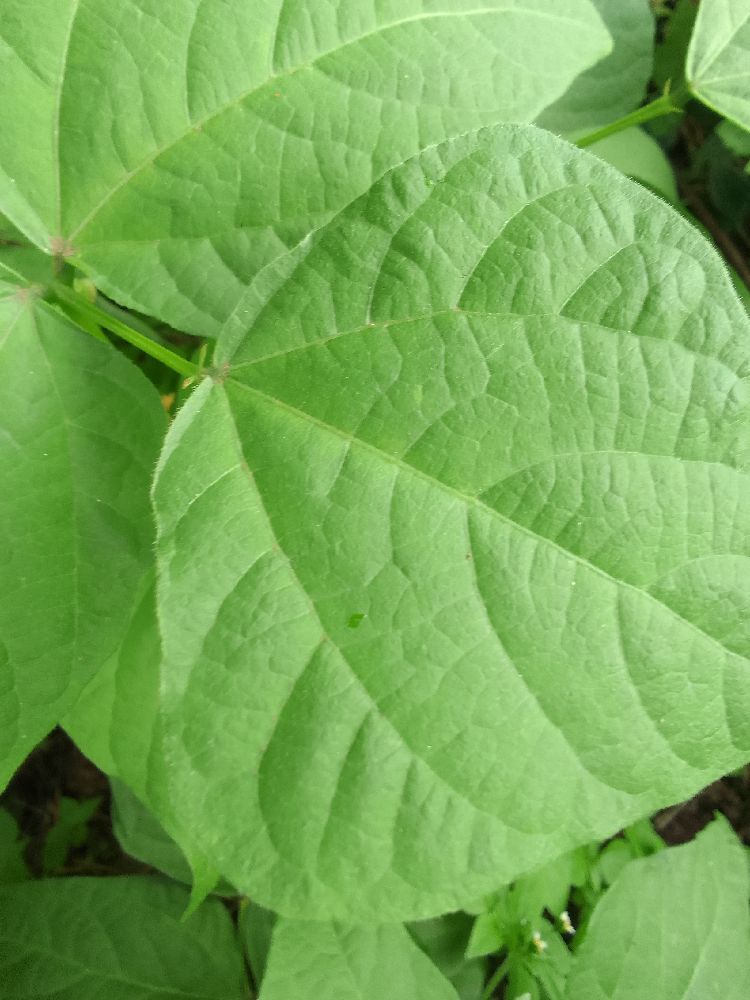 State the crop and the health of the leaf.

common bean, healthy
